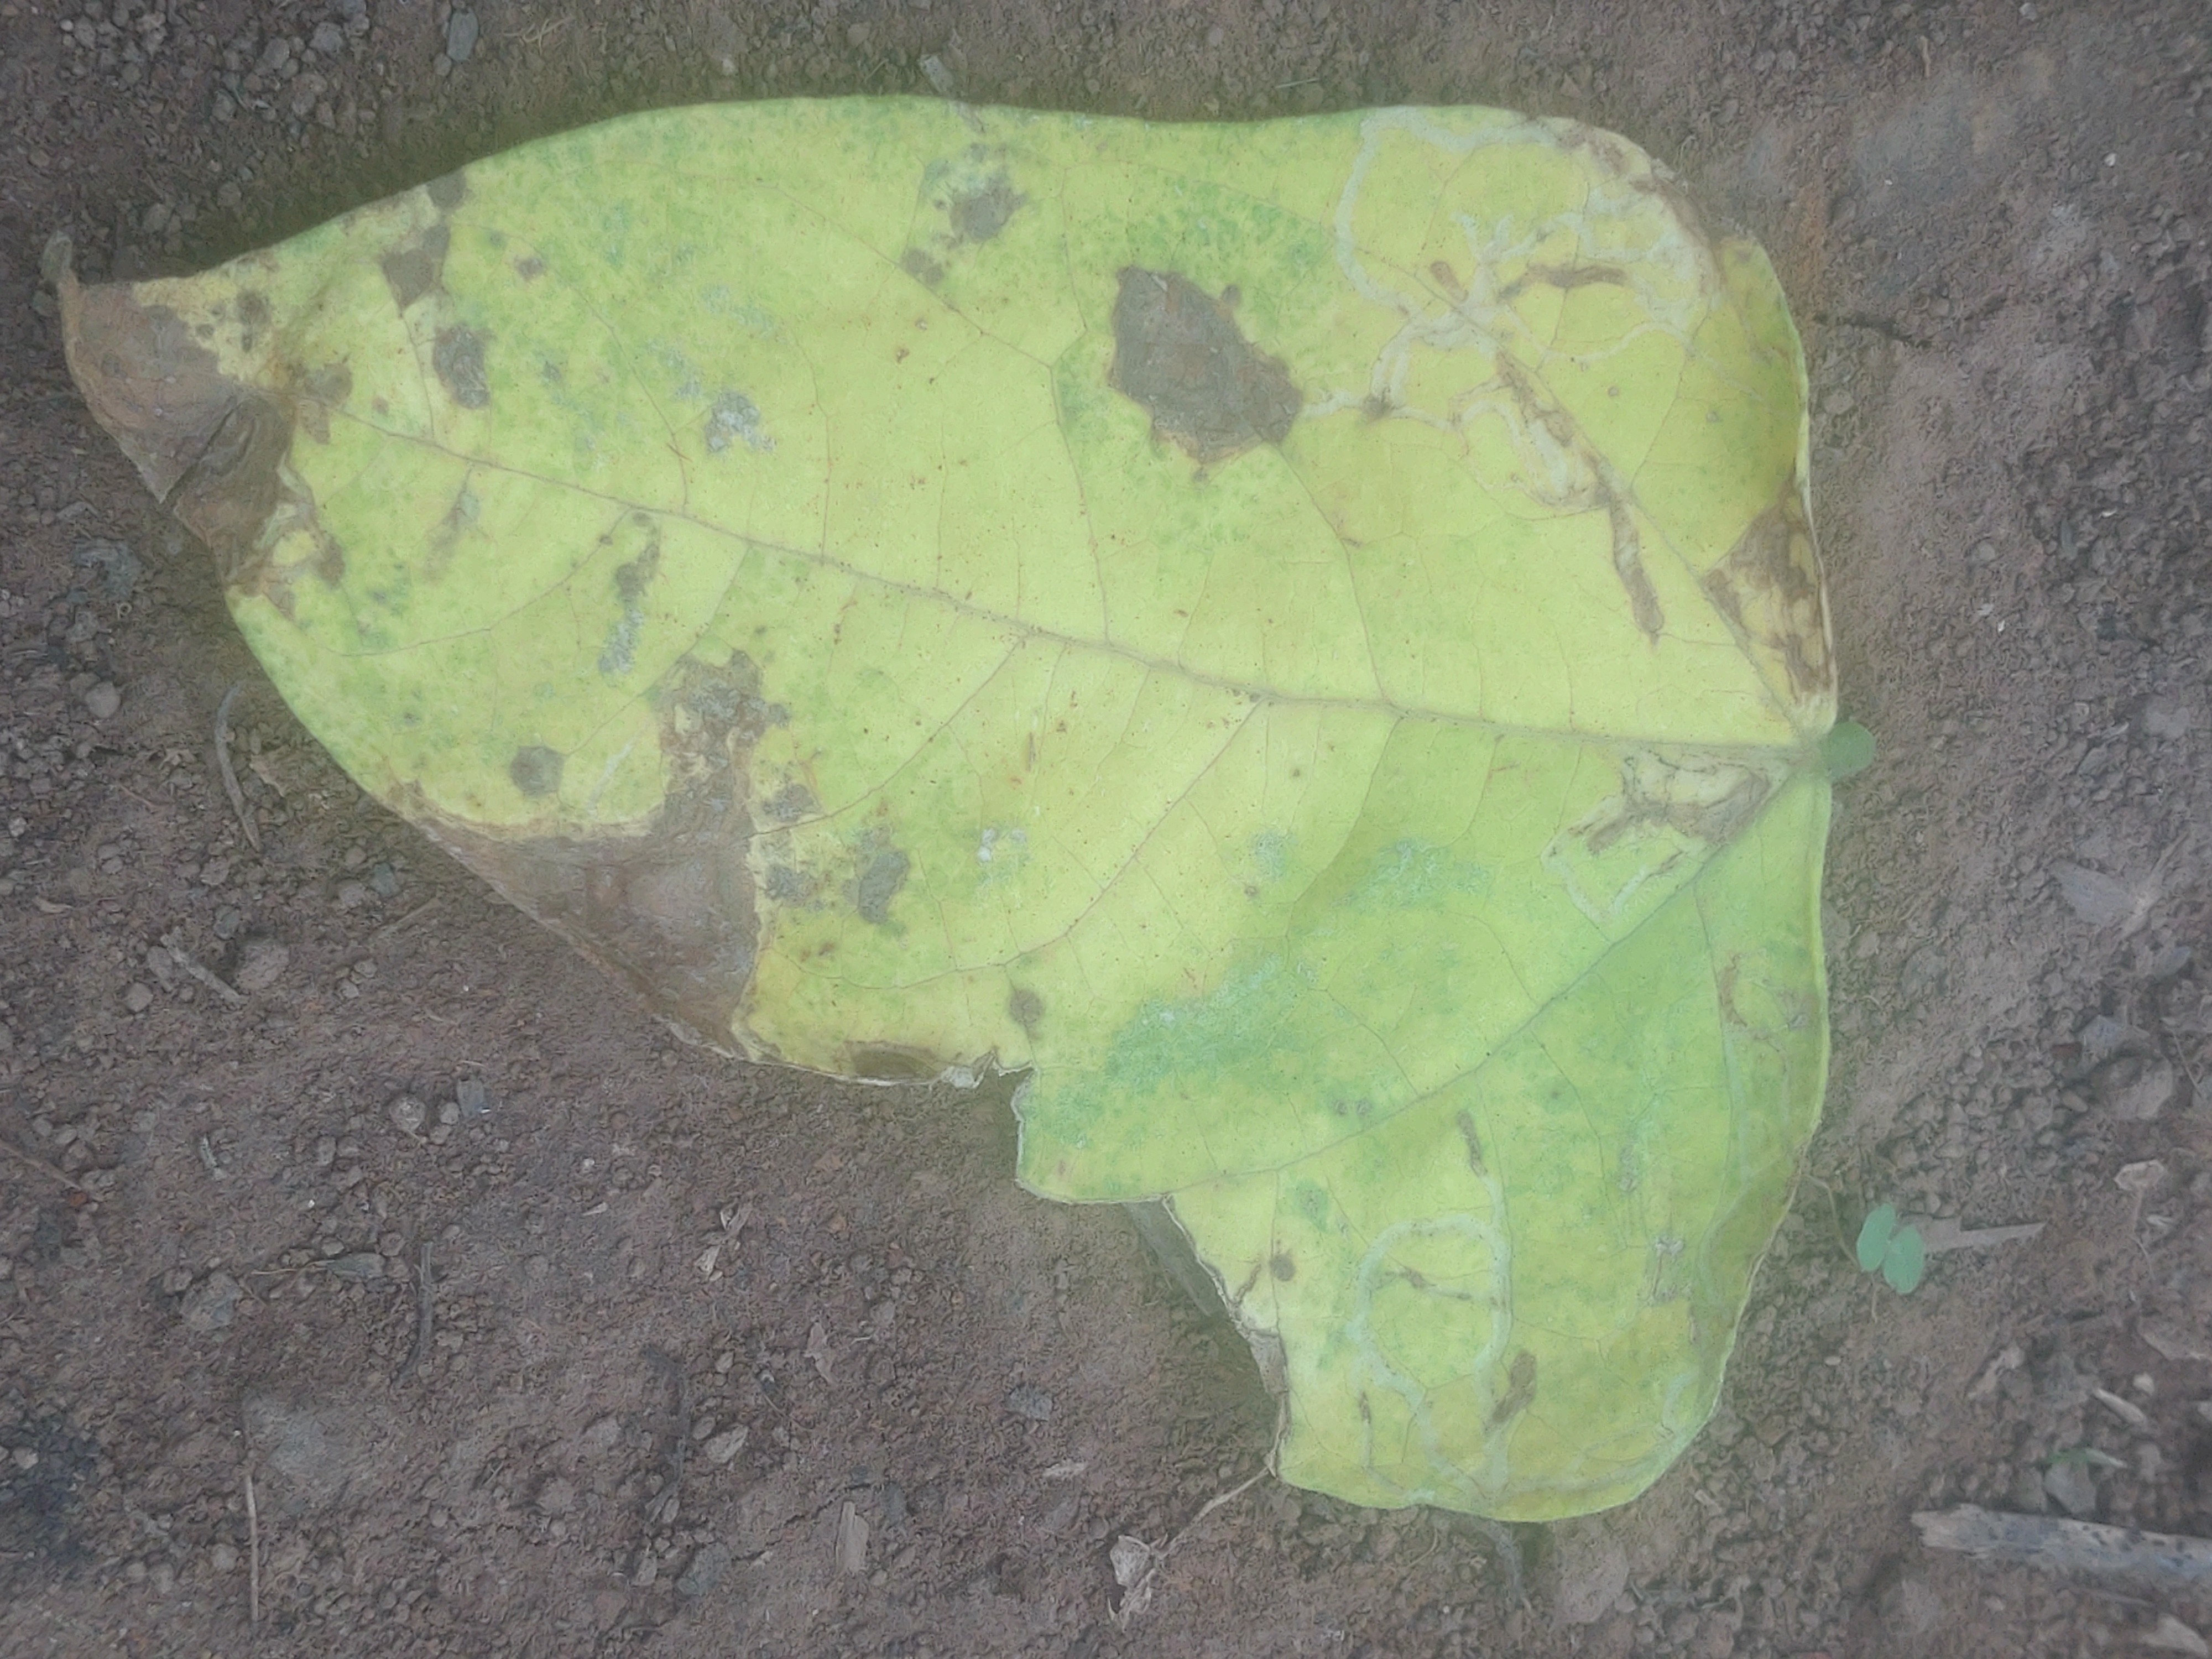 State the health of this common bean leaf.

anthracnose
